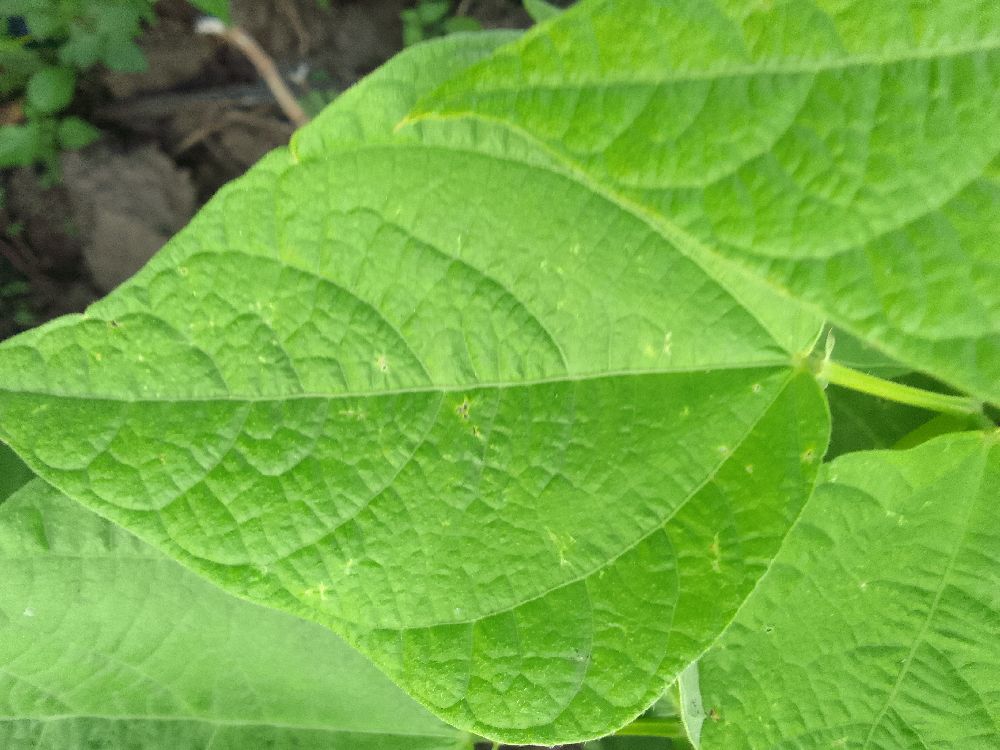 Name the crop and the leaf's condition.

common bean, healthy
